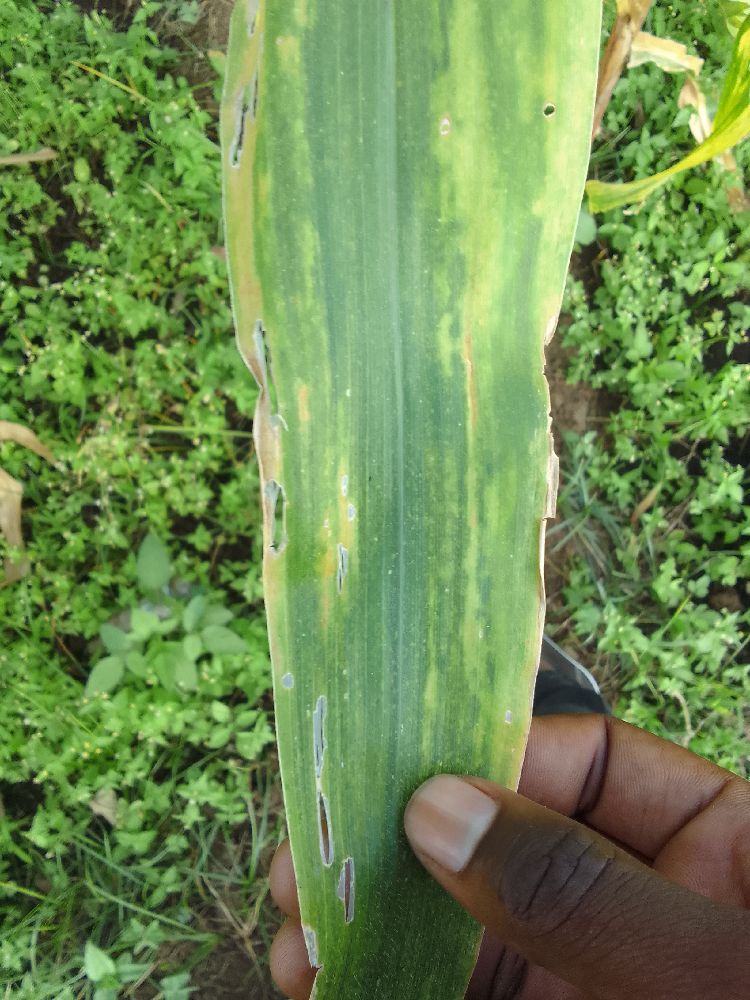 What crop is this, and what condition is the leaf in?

maize, maize lethal necrosis
